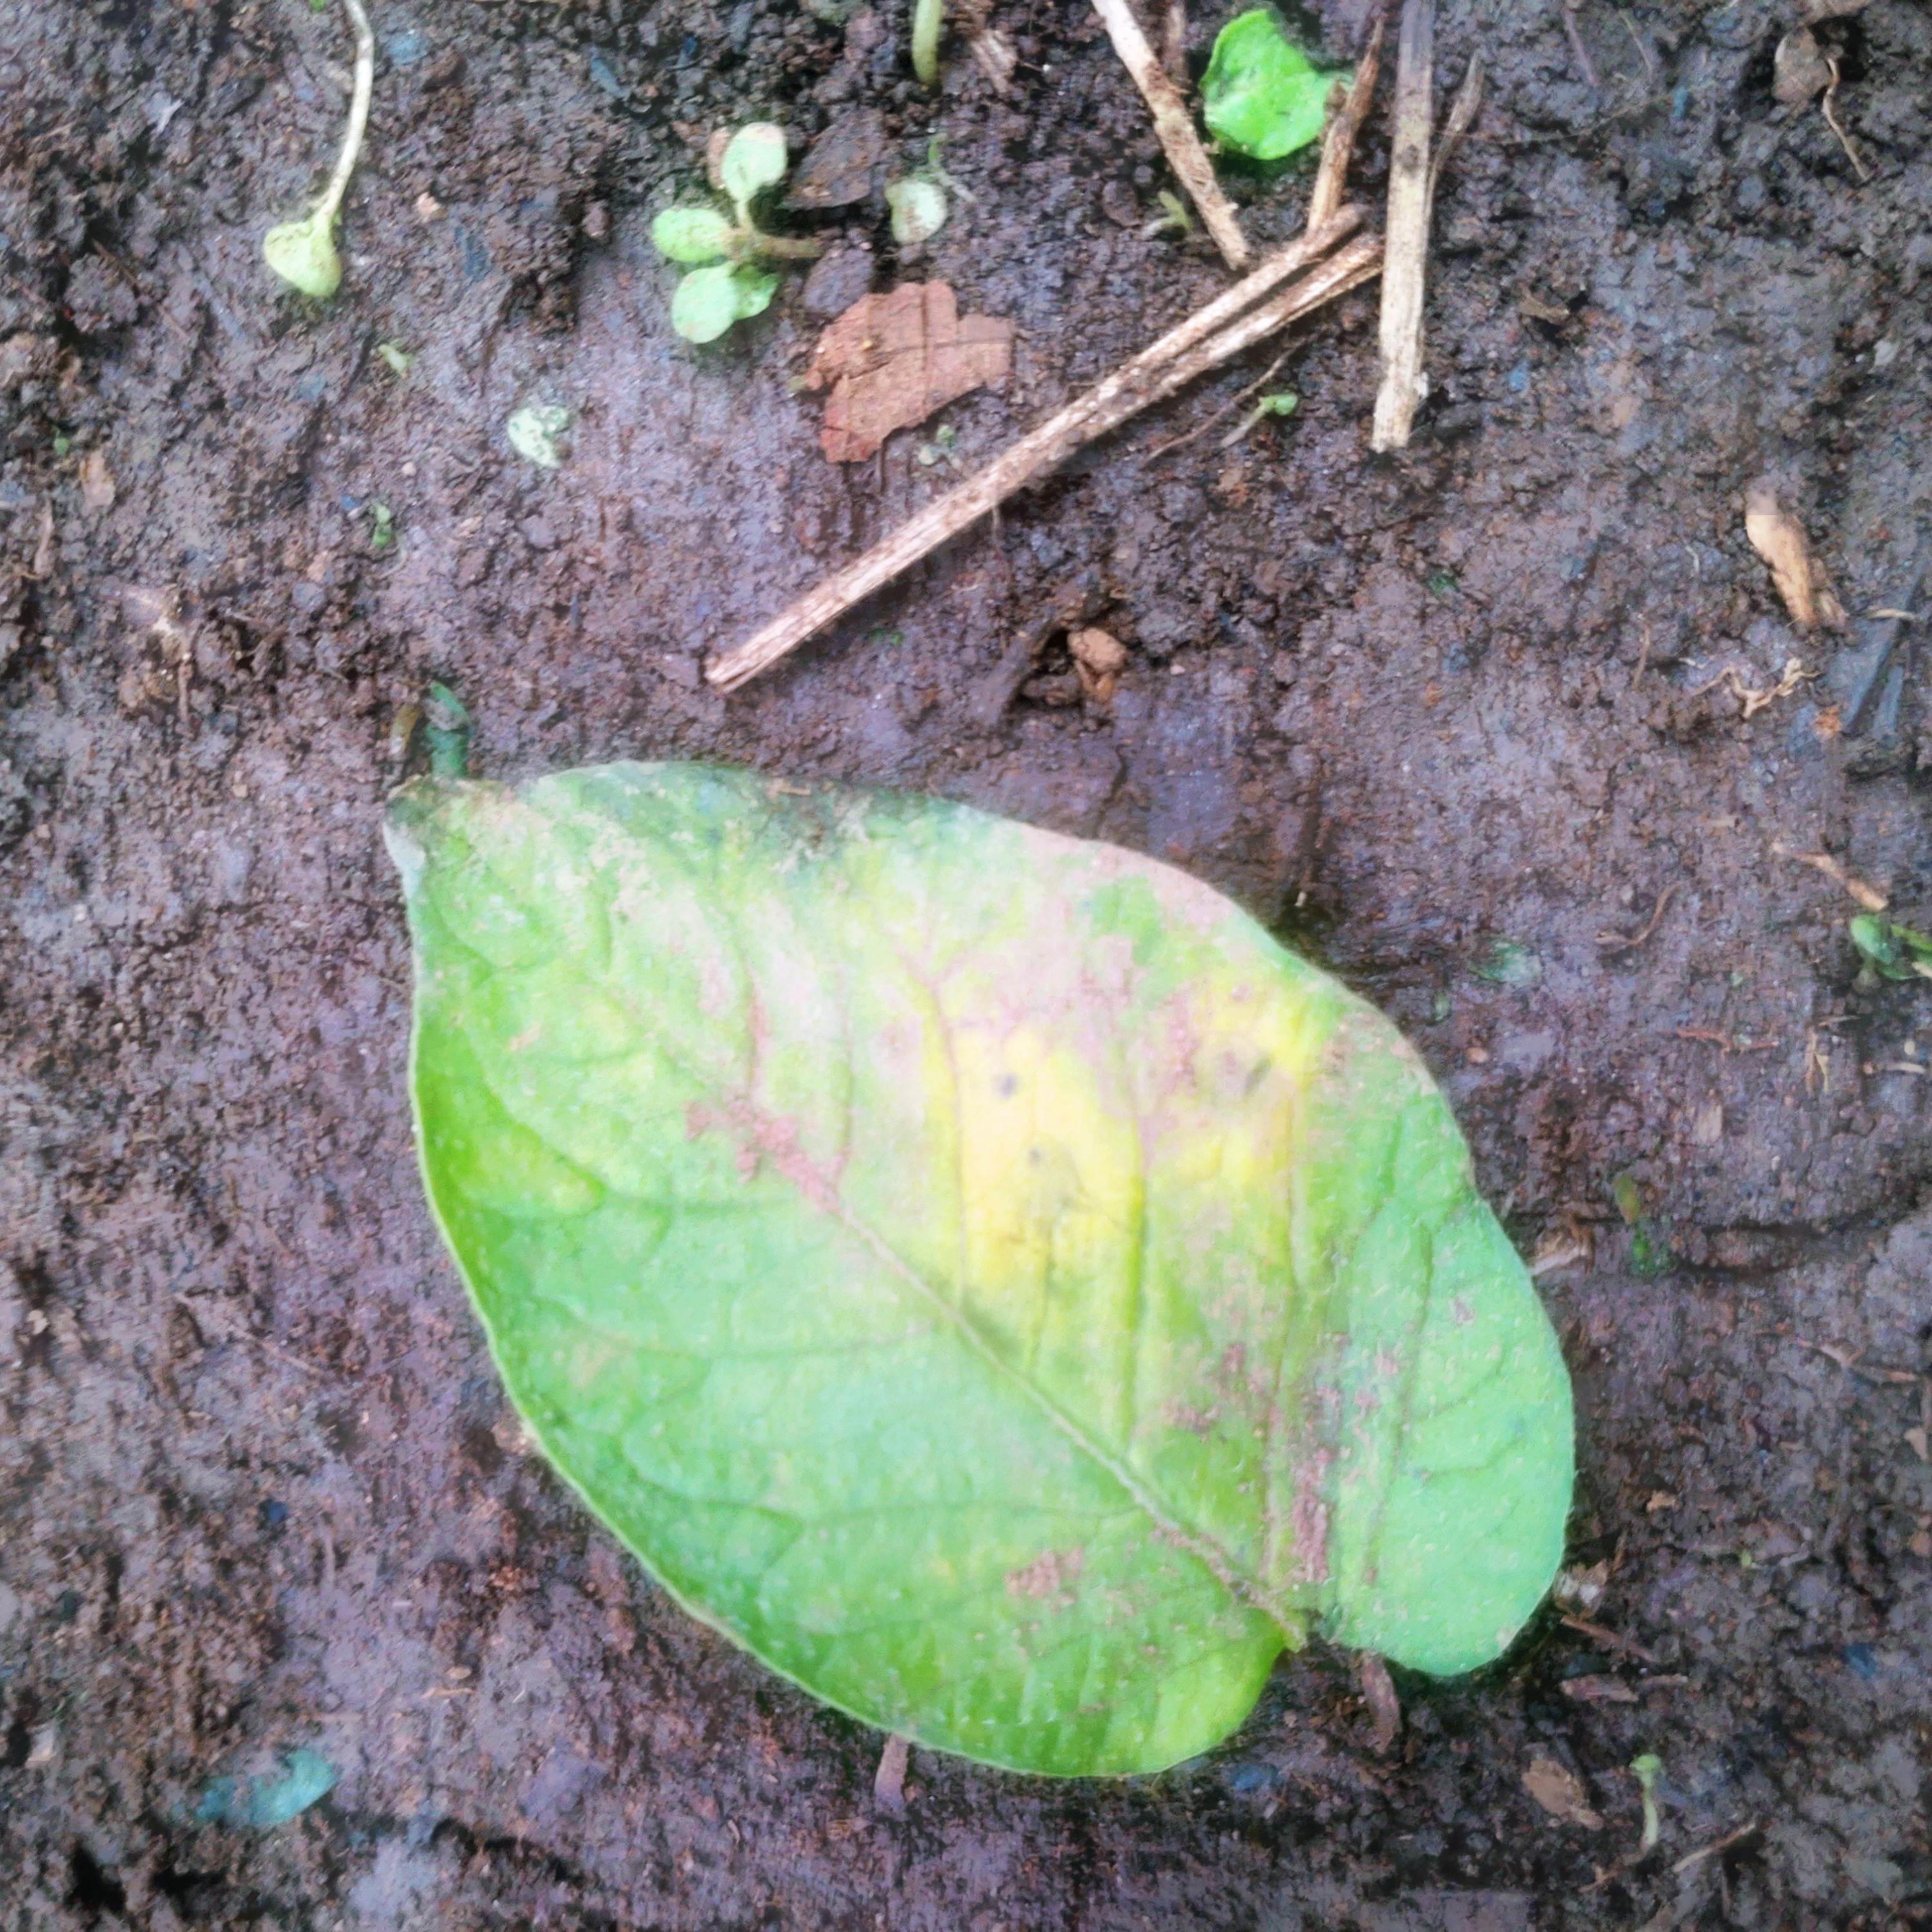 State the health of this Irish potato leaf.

late blight
